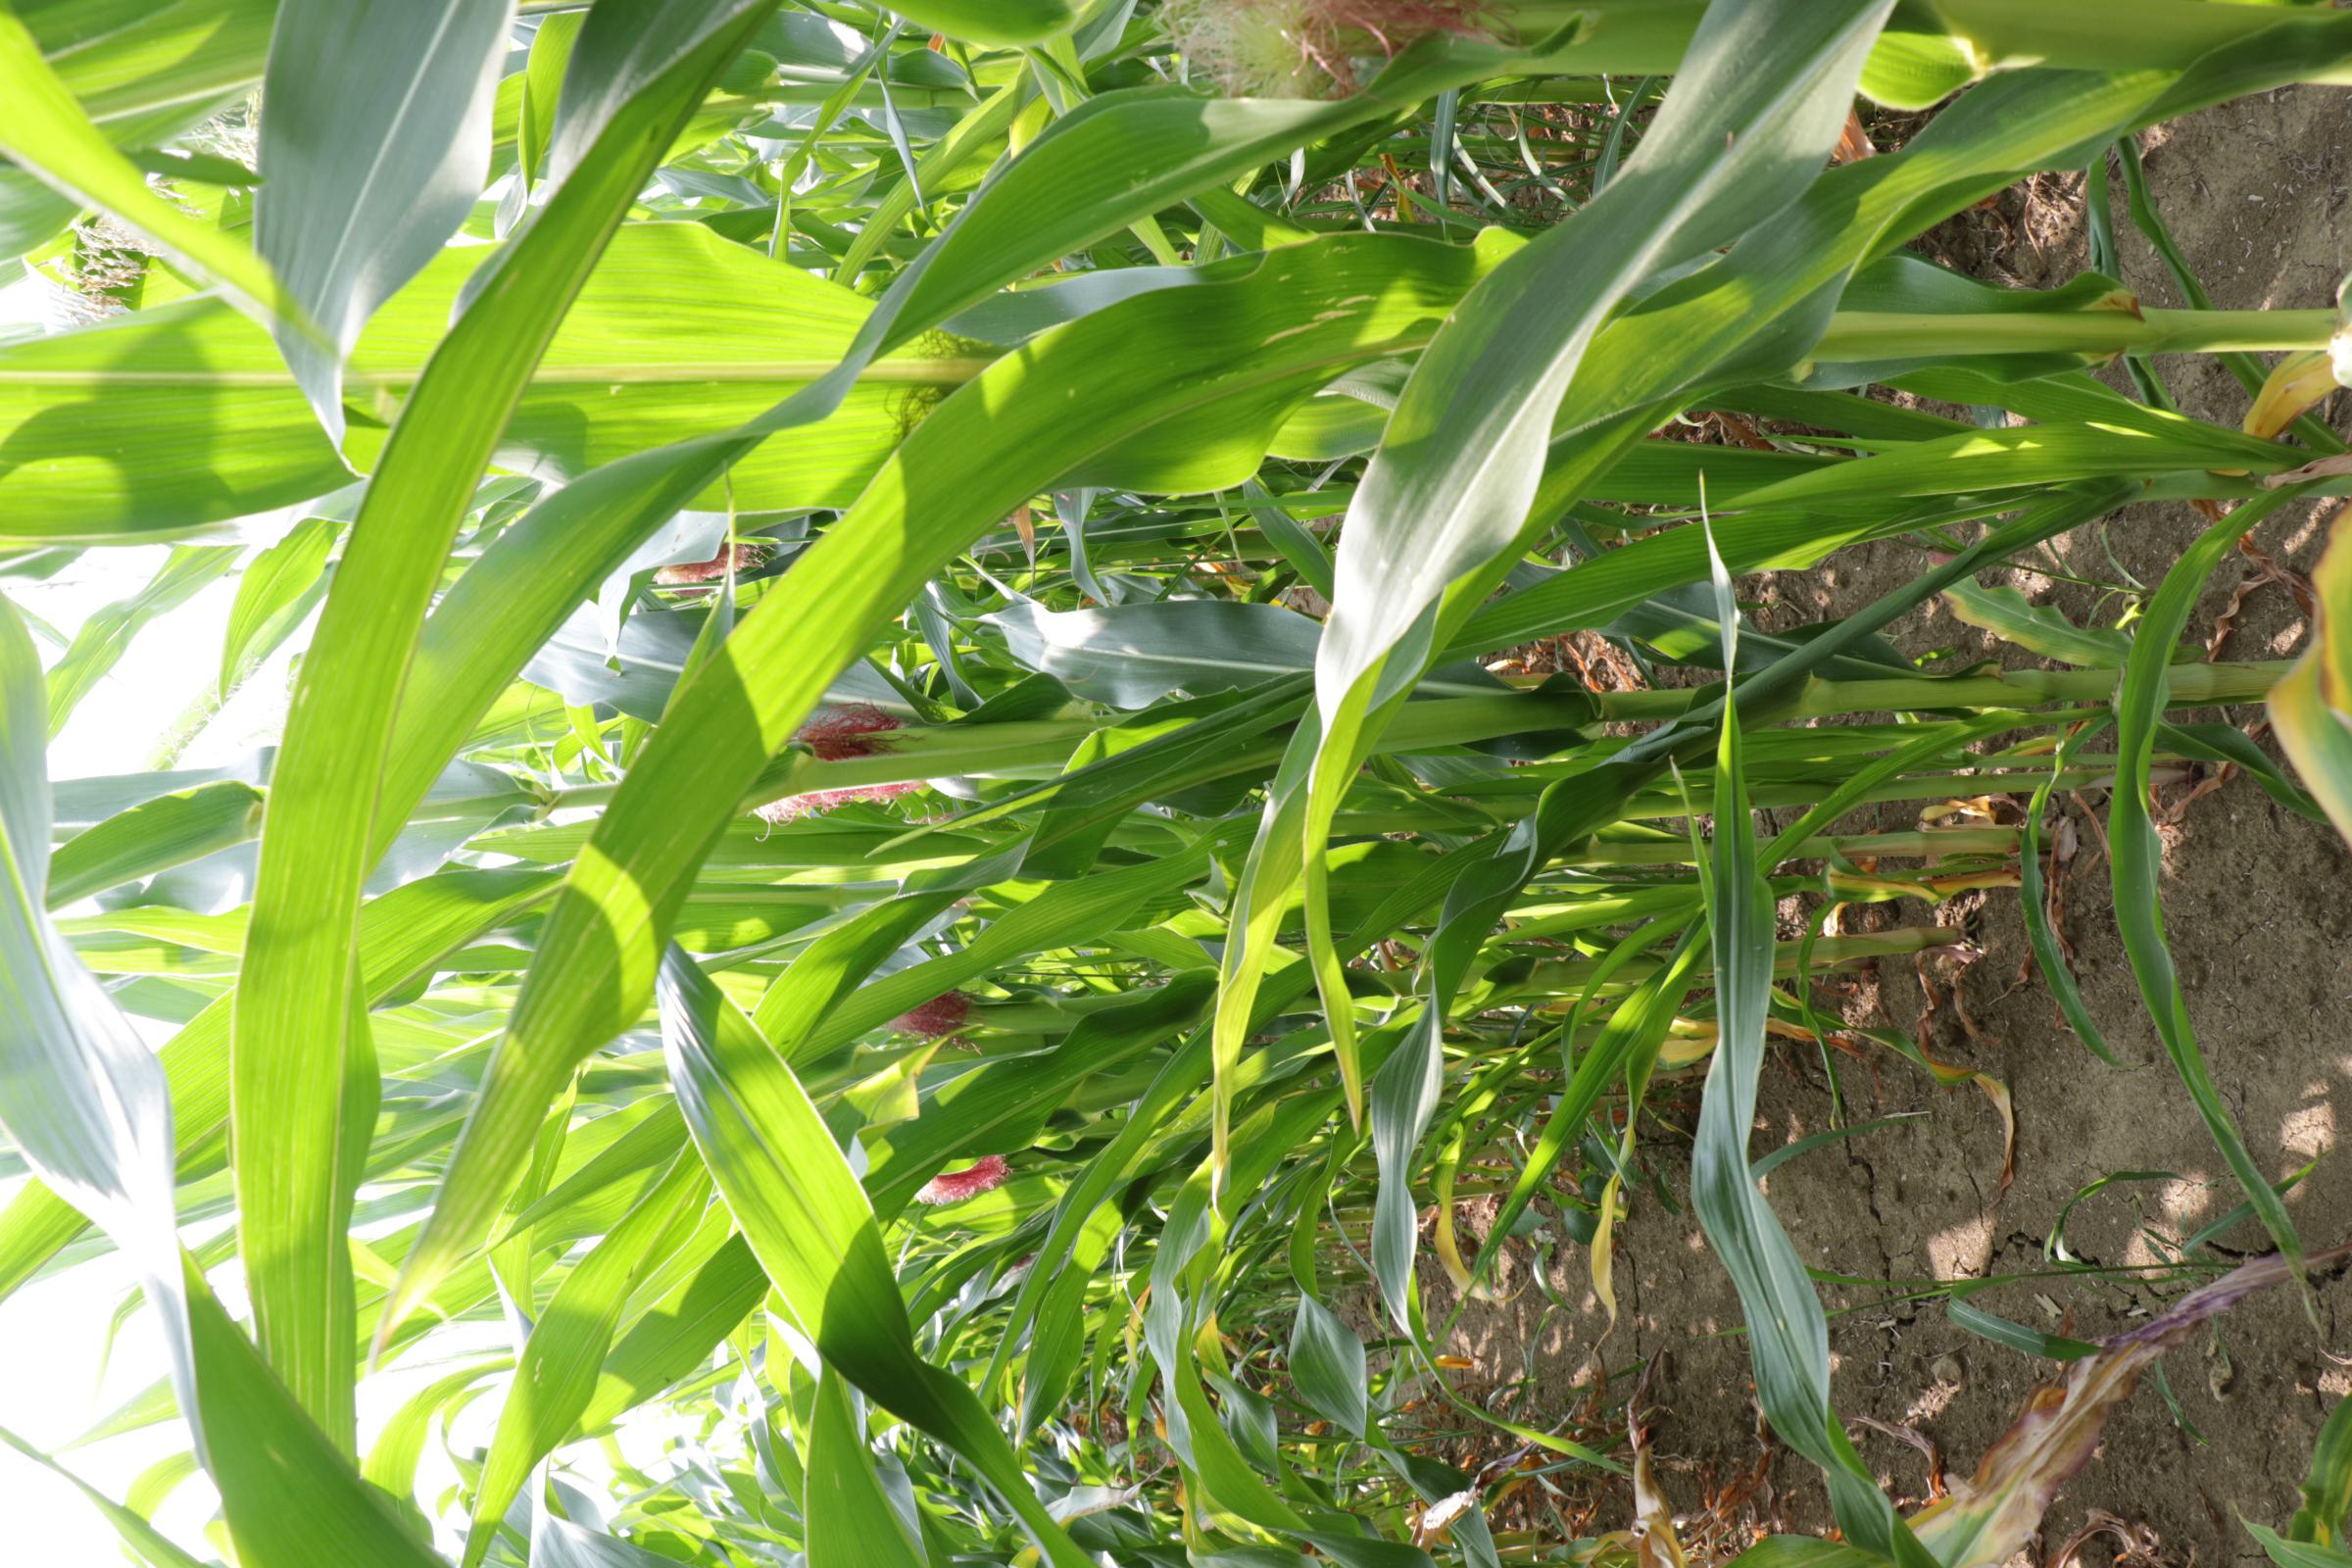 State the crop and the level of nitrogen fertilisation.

maize, reduced nitrogen fertilisation
